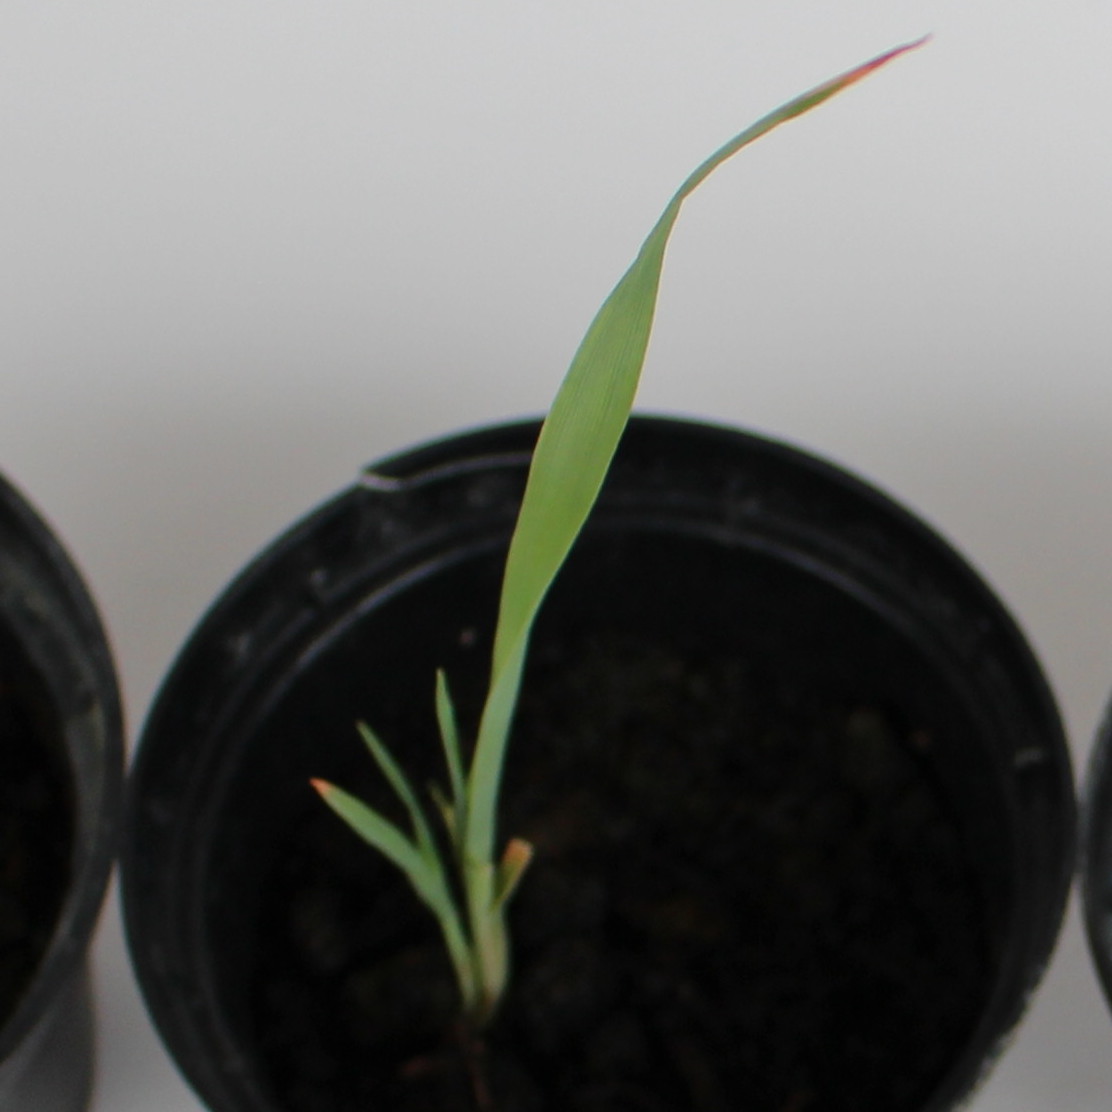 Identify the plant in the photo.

Avena sterilis
